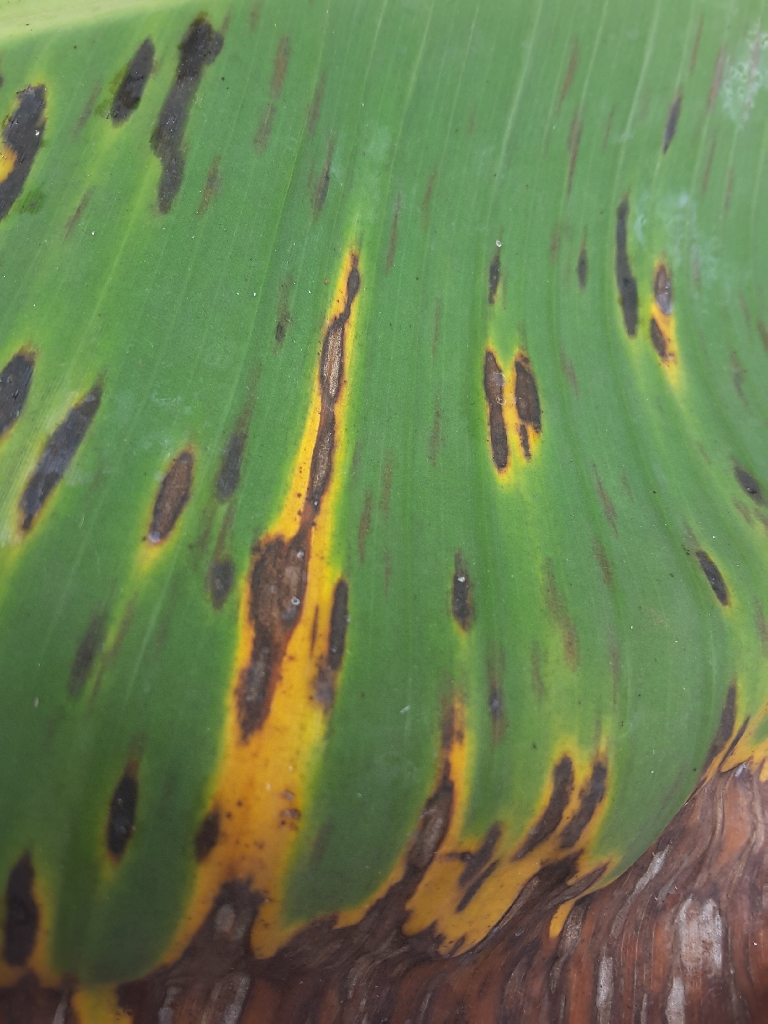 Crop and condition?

banana, black sigatoka
